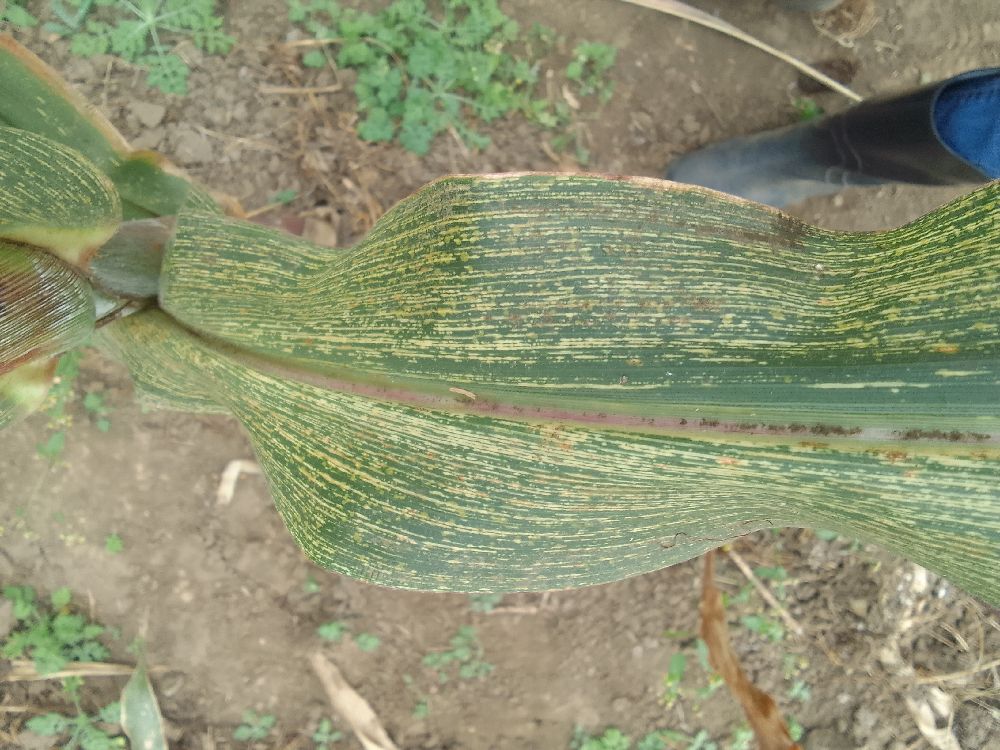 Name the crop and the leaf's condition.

maize, maize streak virus
